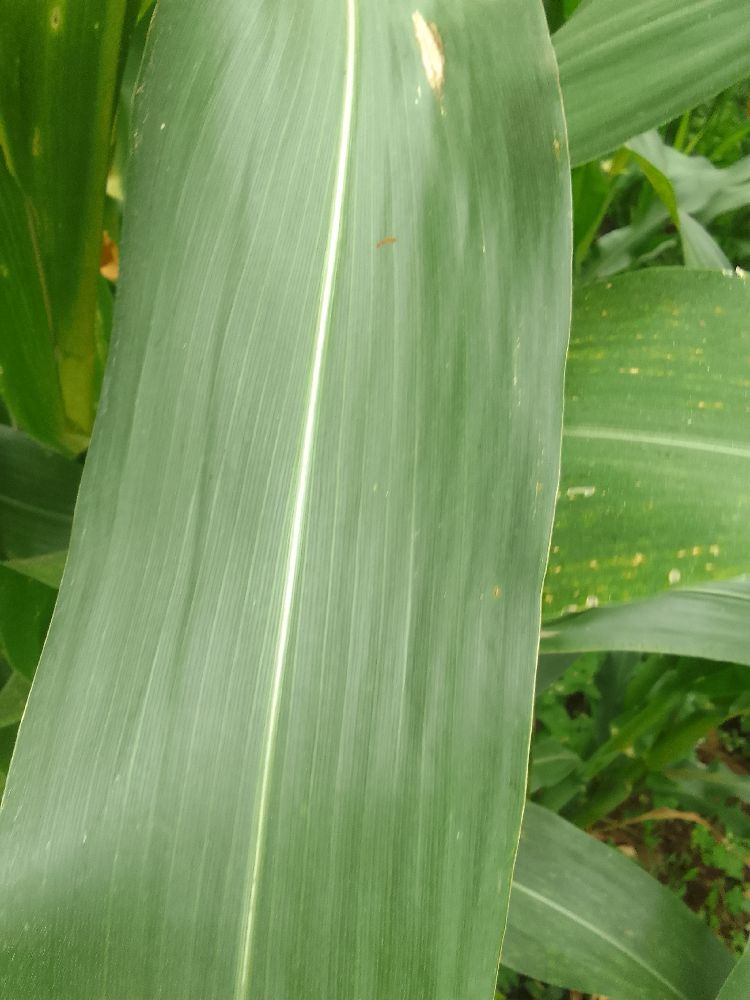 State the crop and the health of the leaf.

maize, healthy
